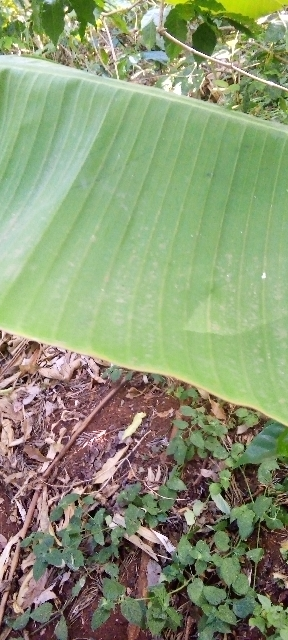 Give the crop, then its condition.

banana, healthy
